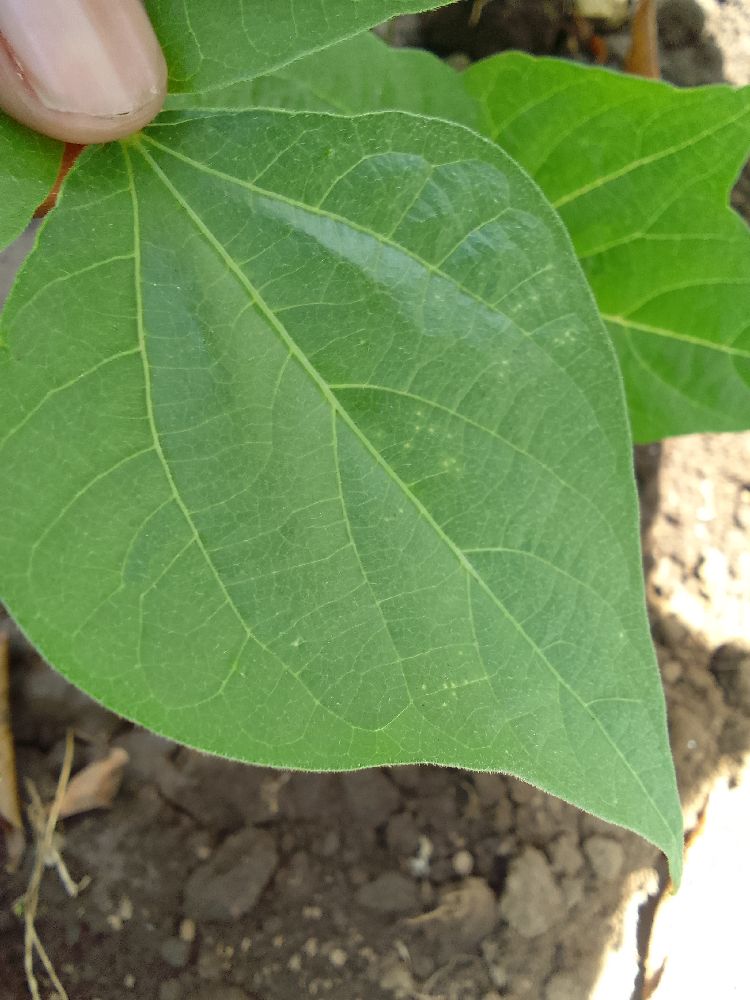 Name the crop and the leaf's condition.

common bean, healthy
